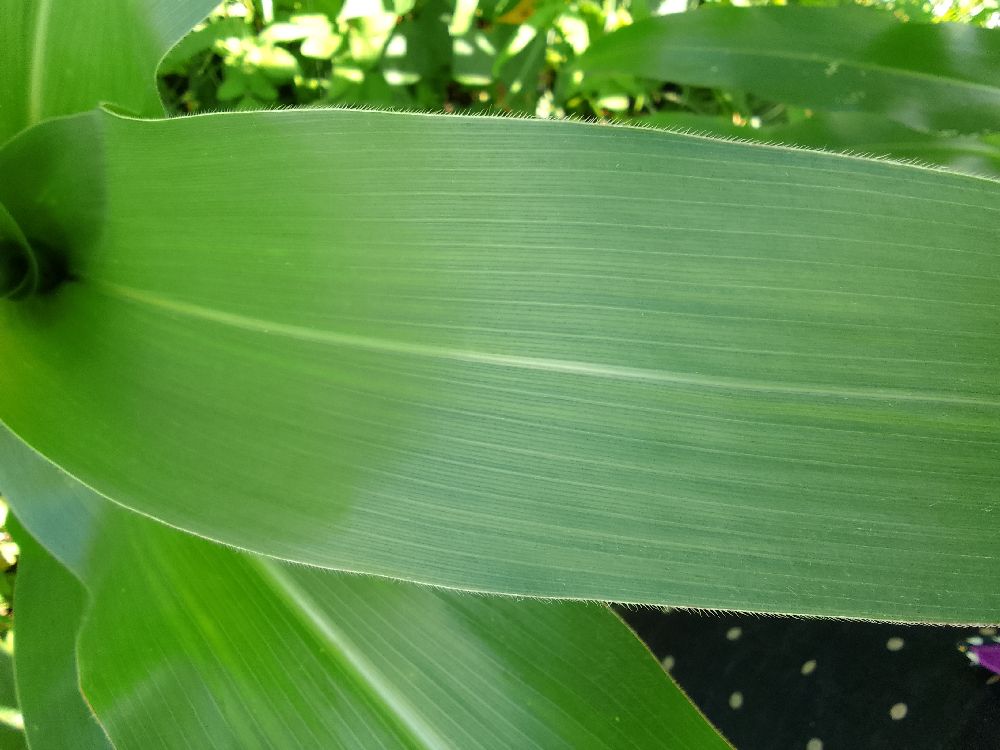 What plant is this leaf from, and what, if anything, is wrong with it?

maize, healthy
